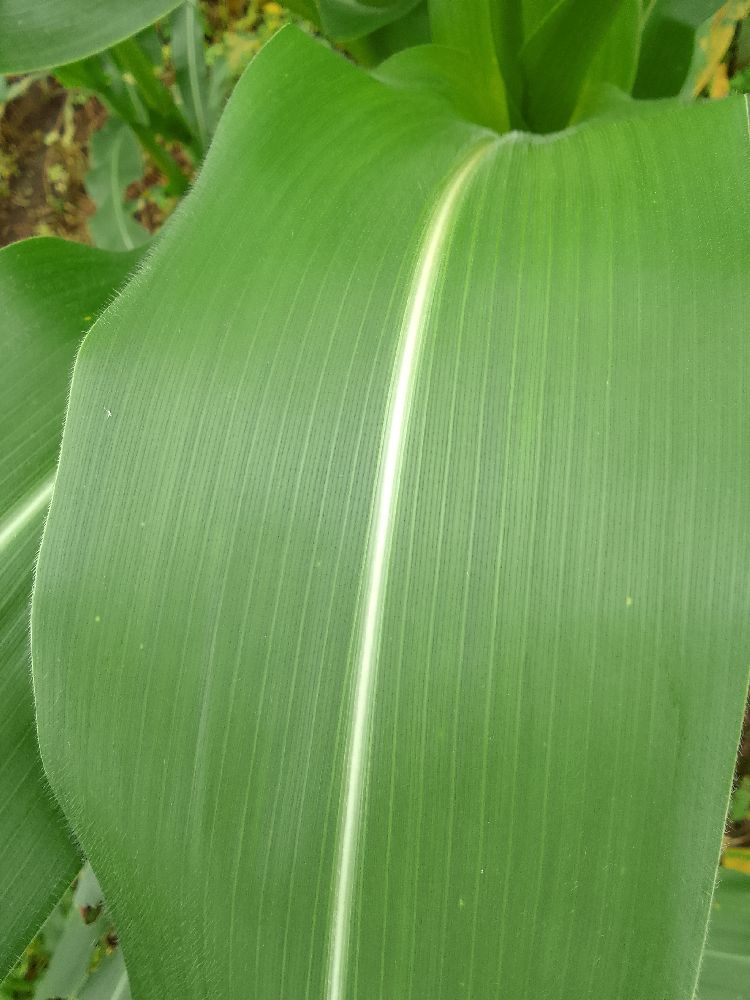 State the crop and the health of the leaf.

maize, healthy
